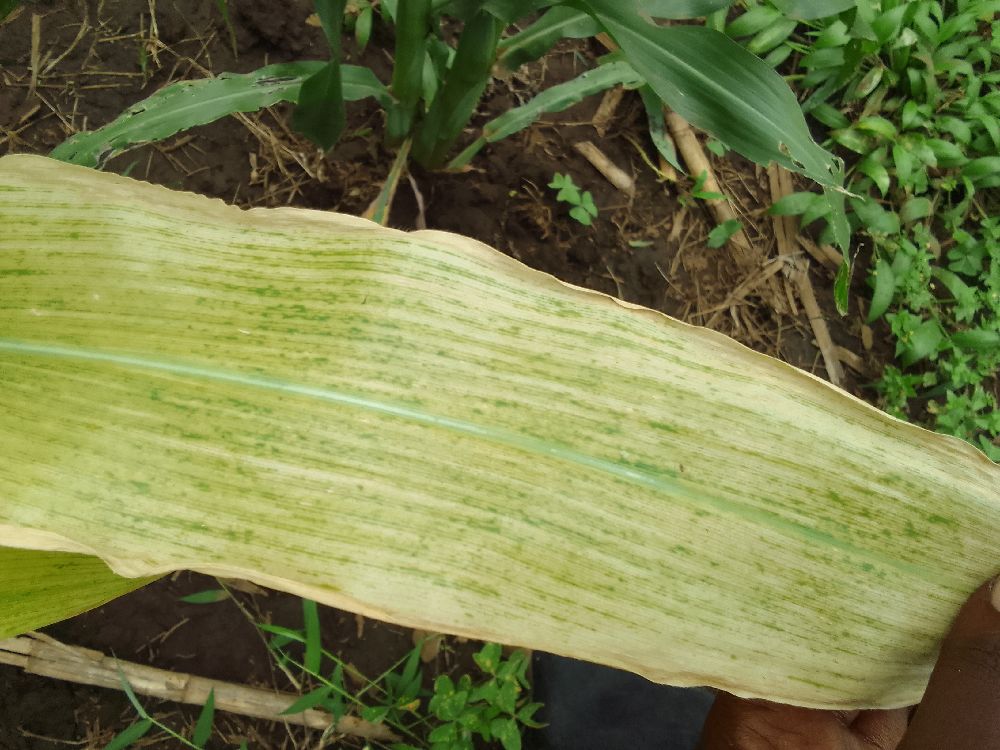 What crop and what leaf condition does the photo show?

maize, maize lethal necrosis
